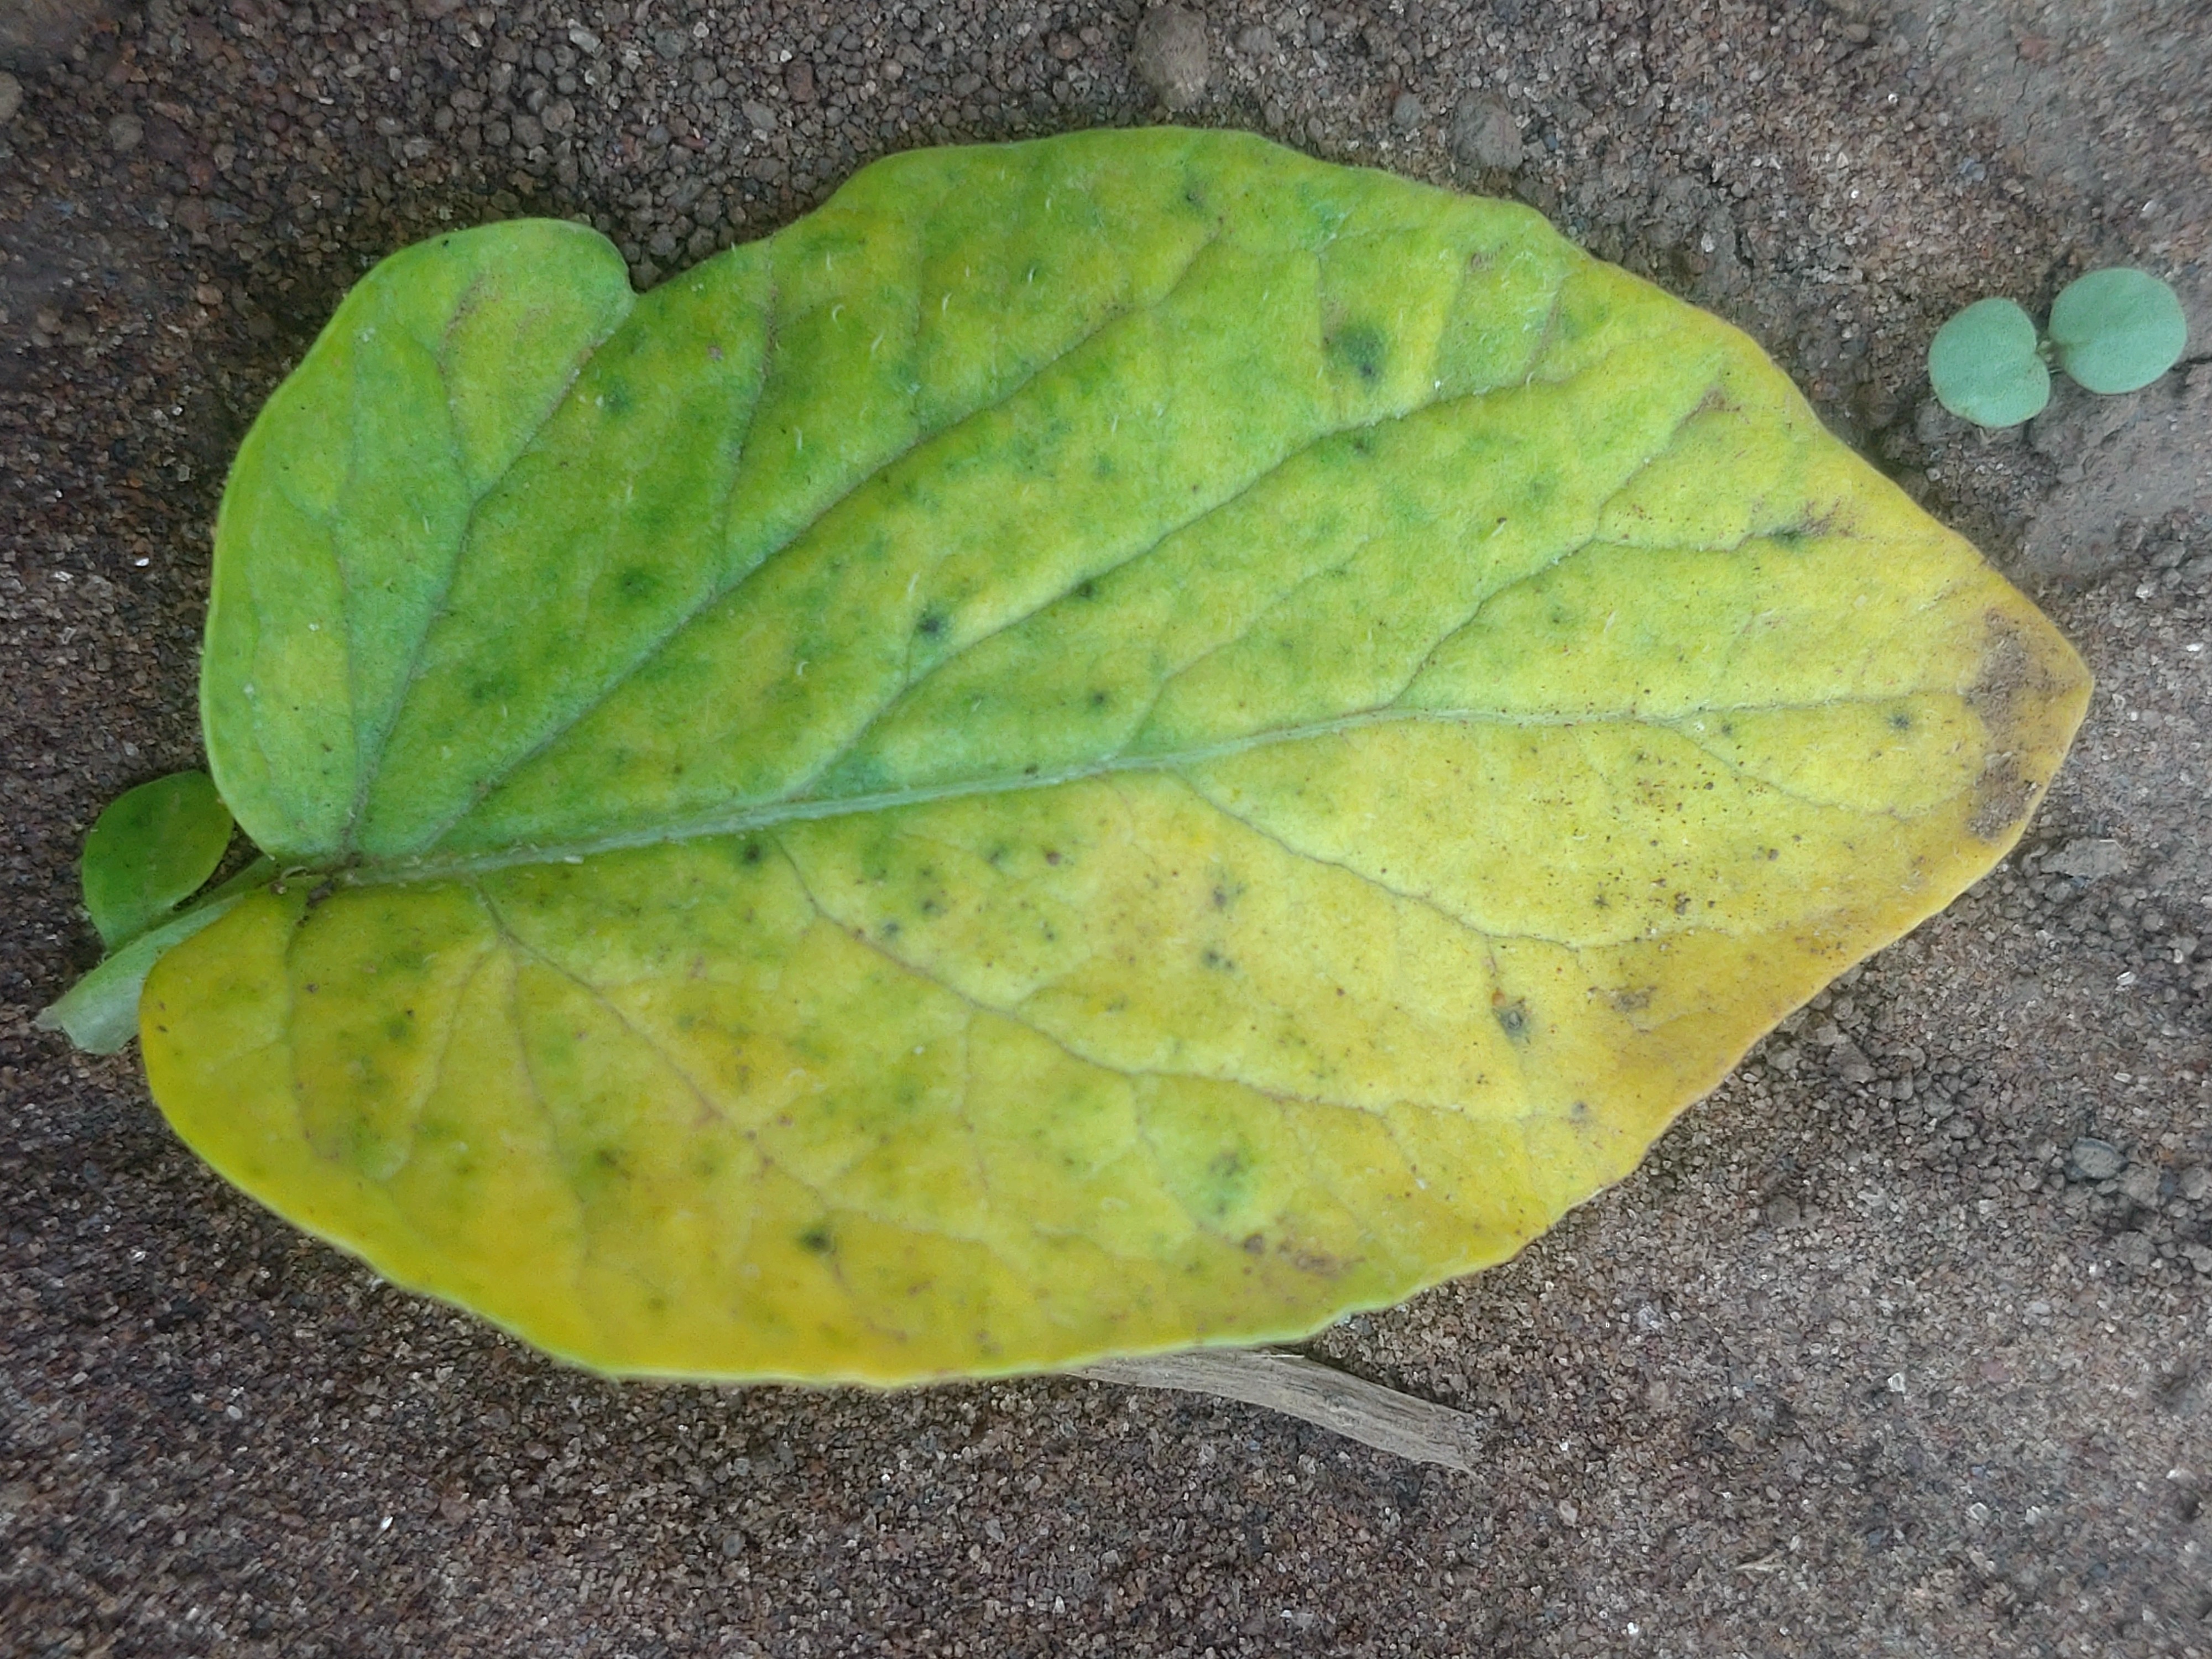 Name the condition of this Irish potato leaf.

late blight
